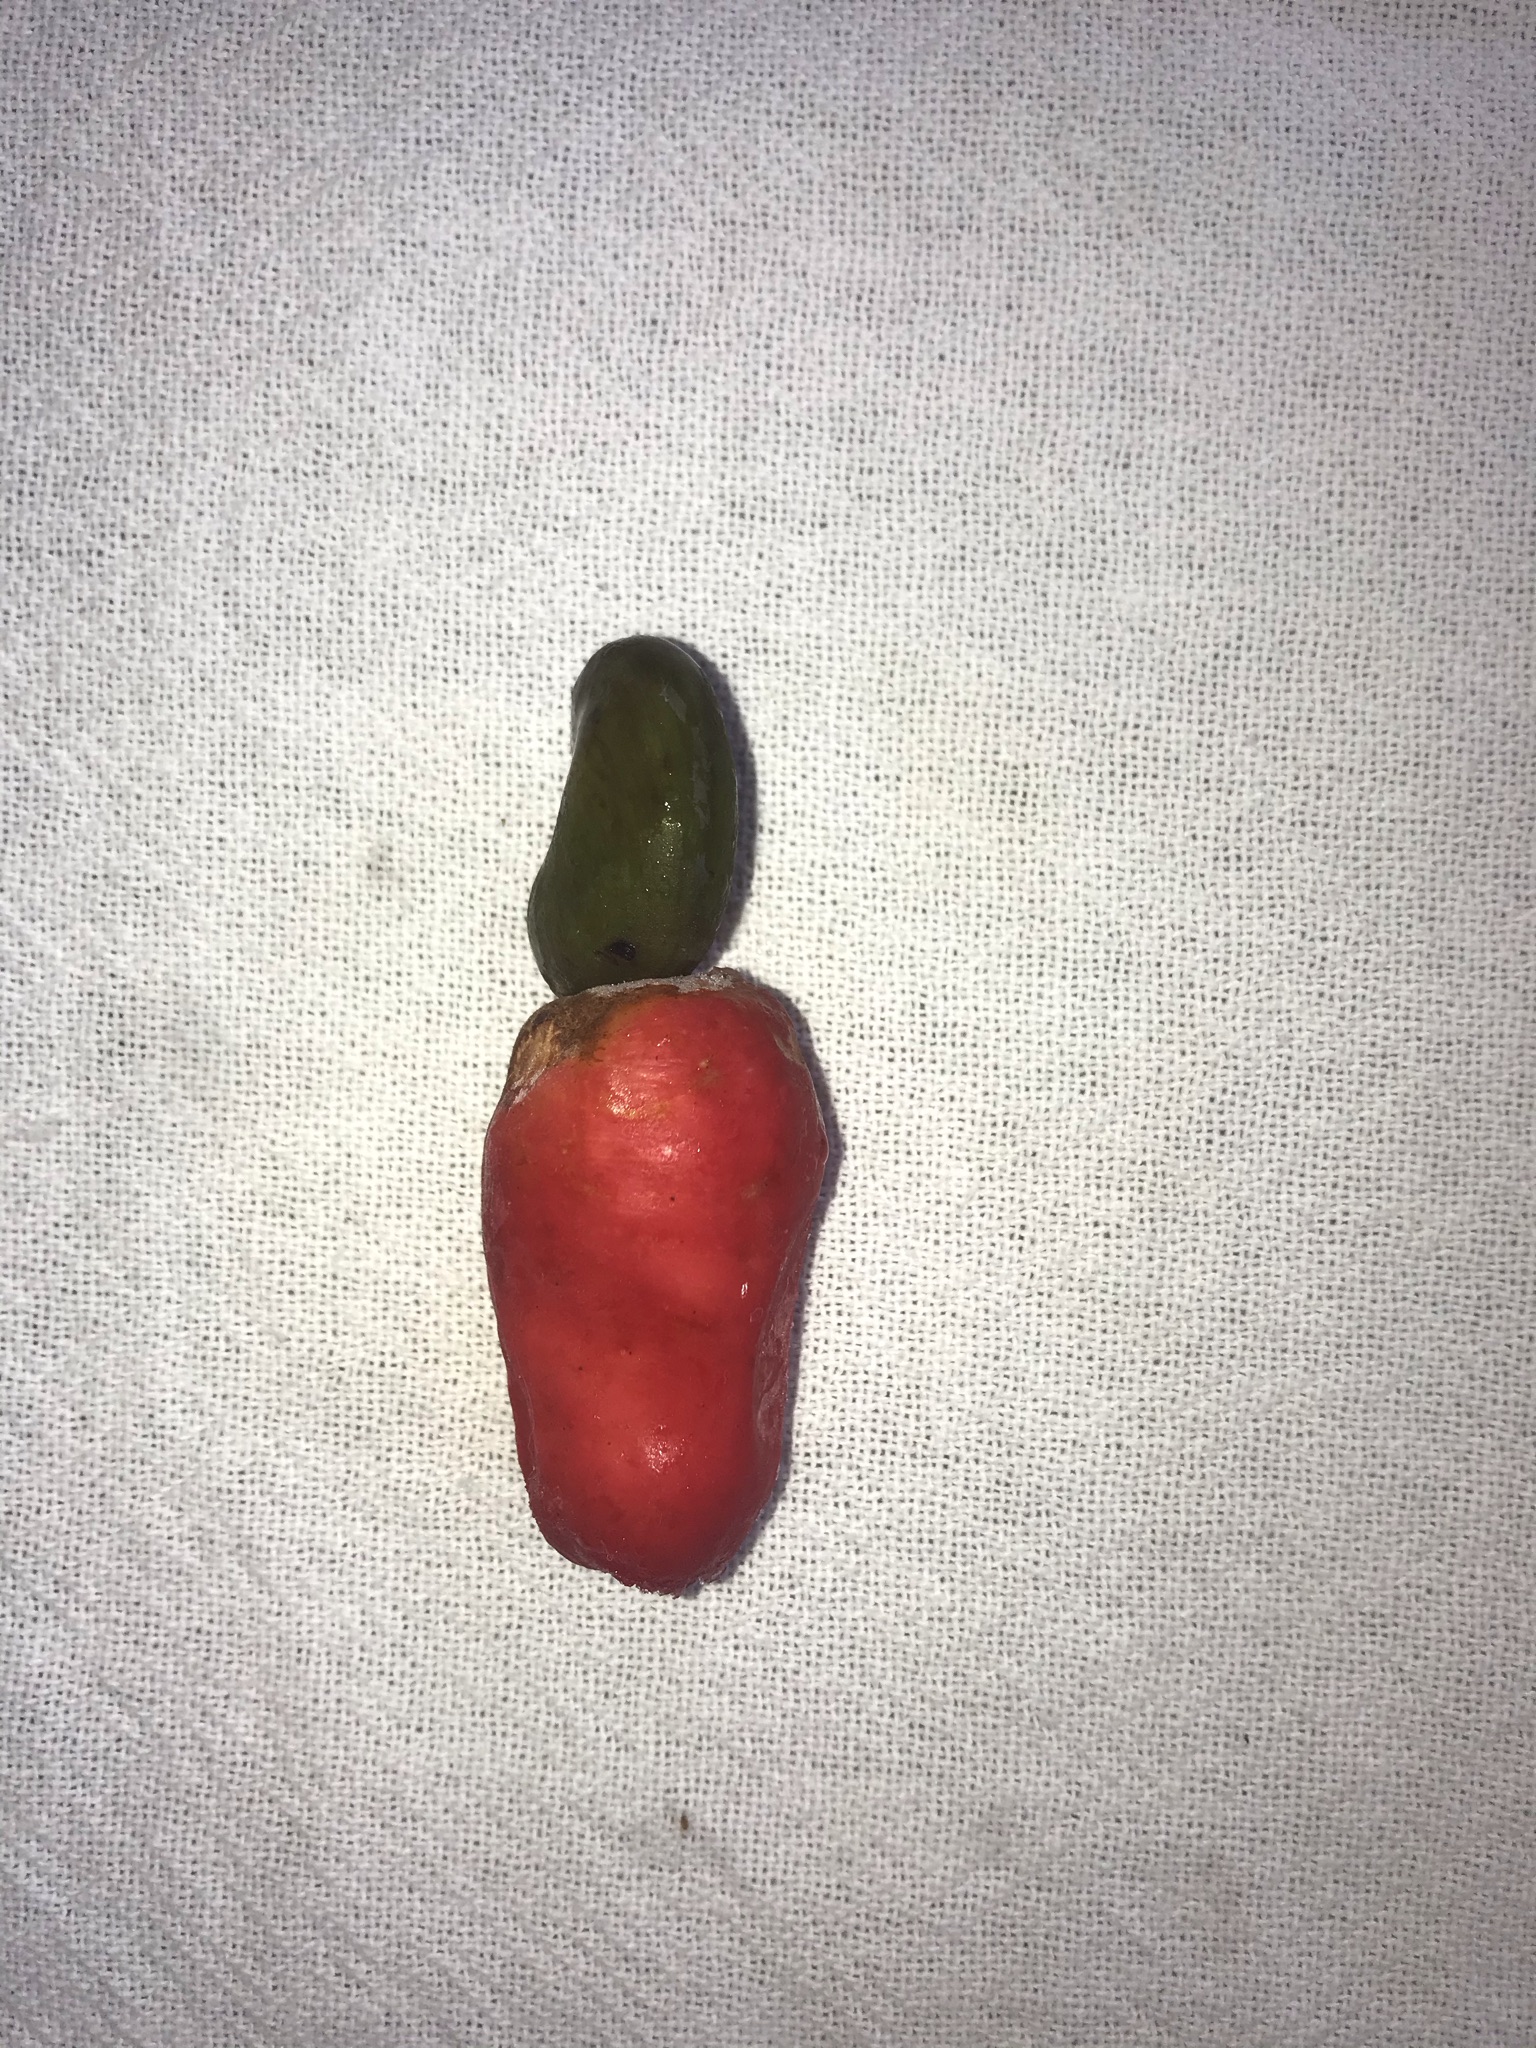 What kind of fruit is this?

caju vermelho
